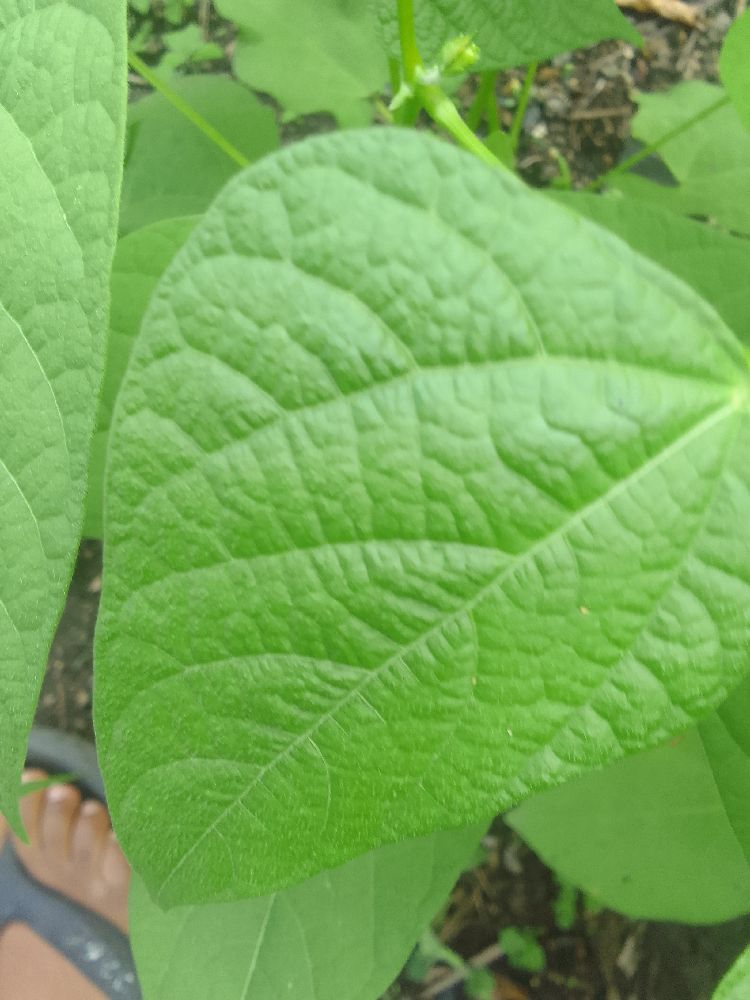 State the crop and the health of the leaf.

common bean, healthy
